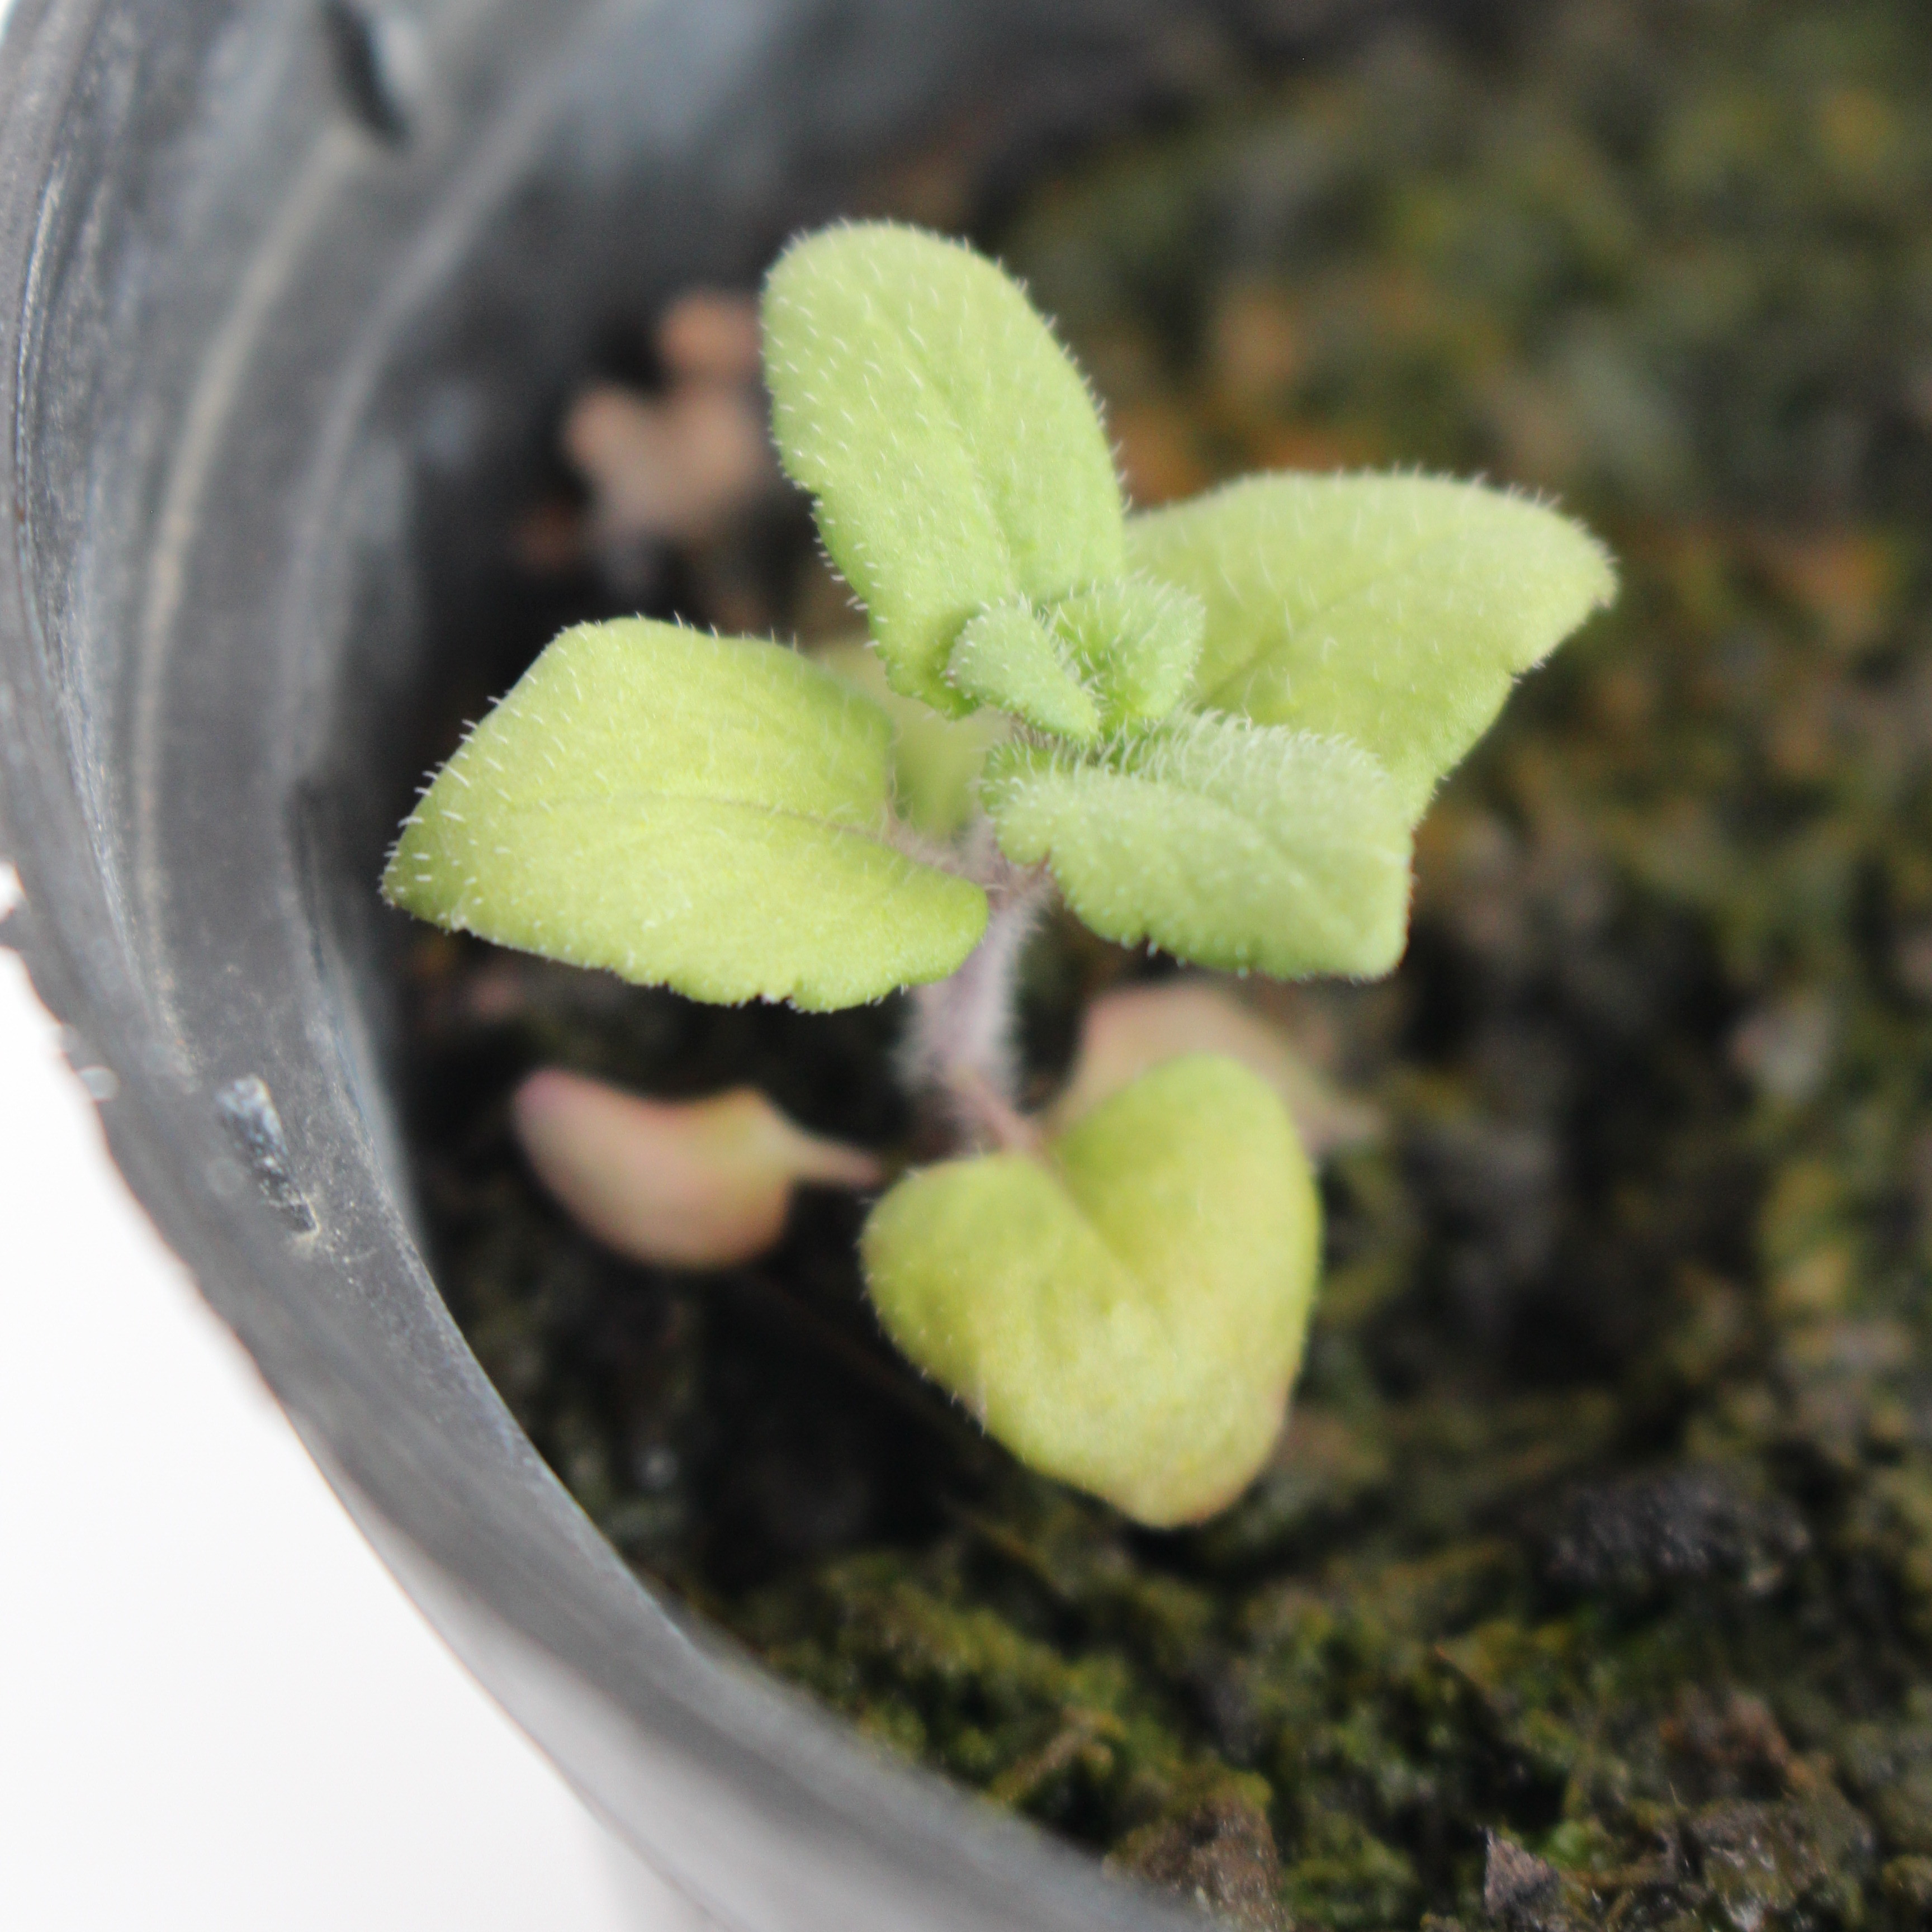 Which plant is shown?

Veronica persica
